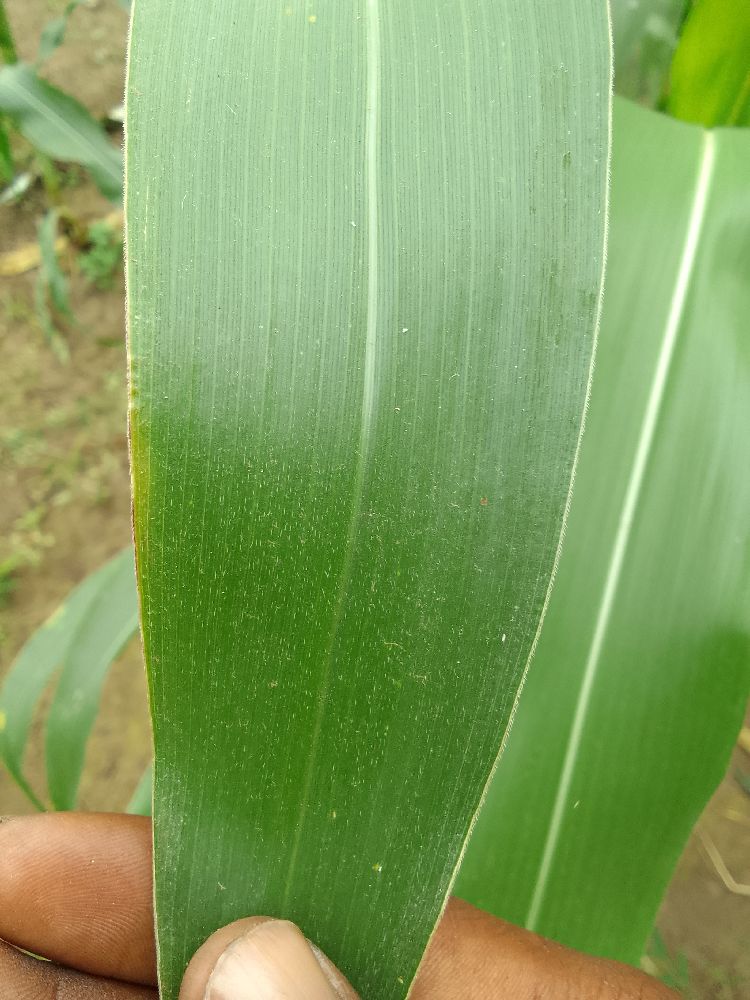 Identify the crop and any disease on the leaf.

maize, healthy
